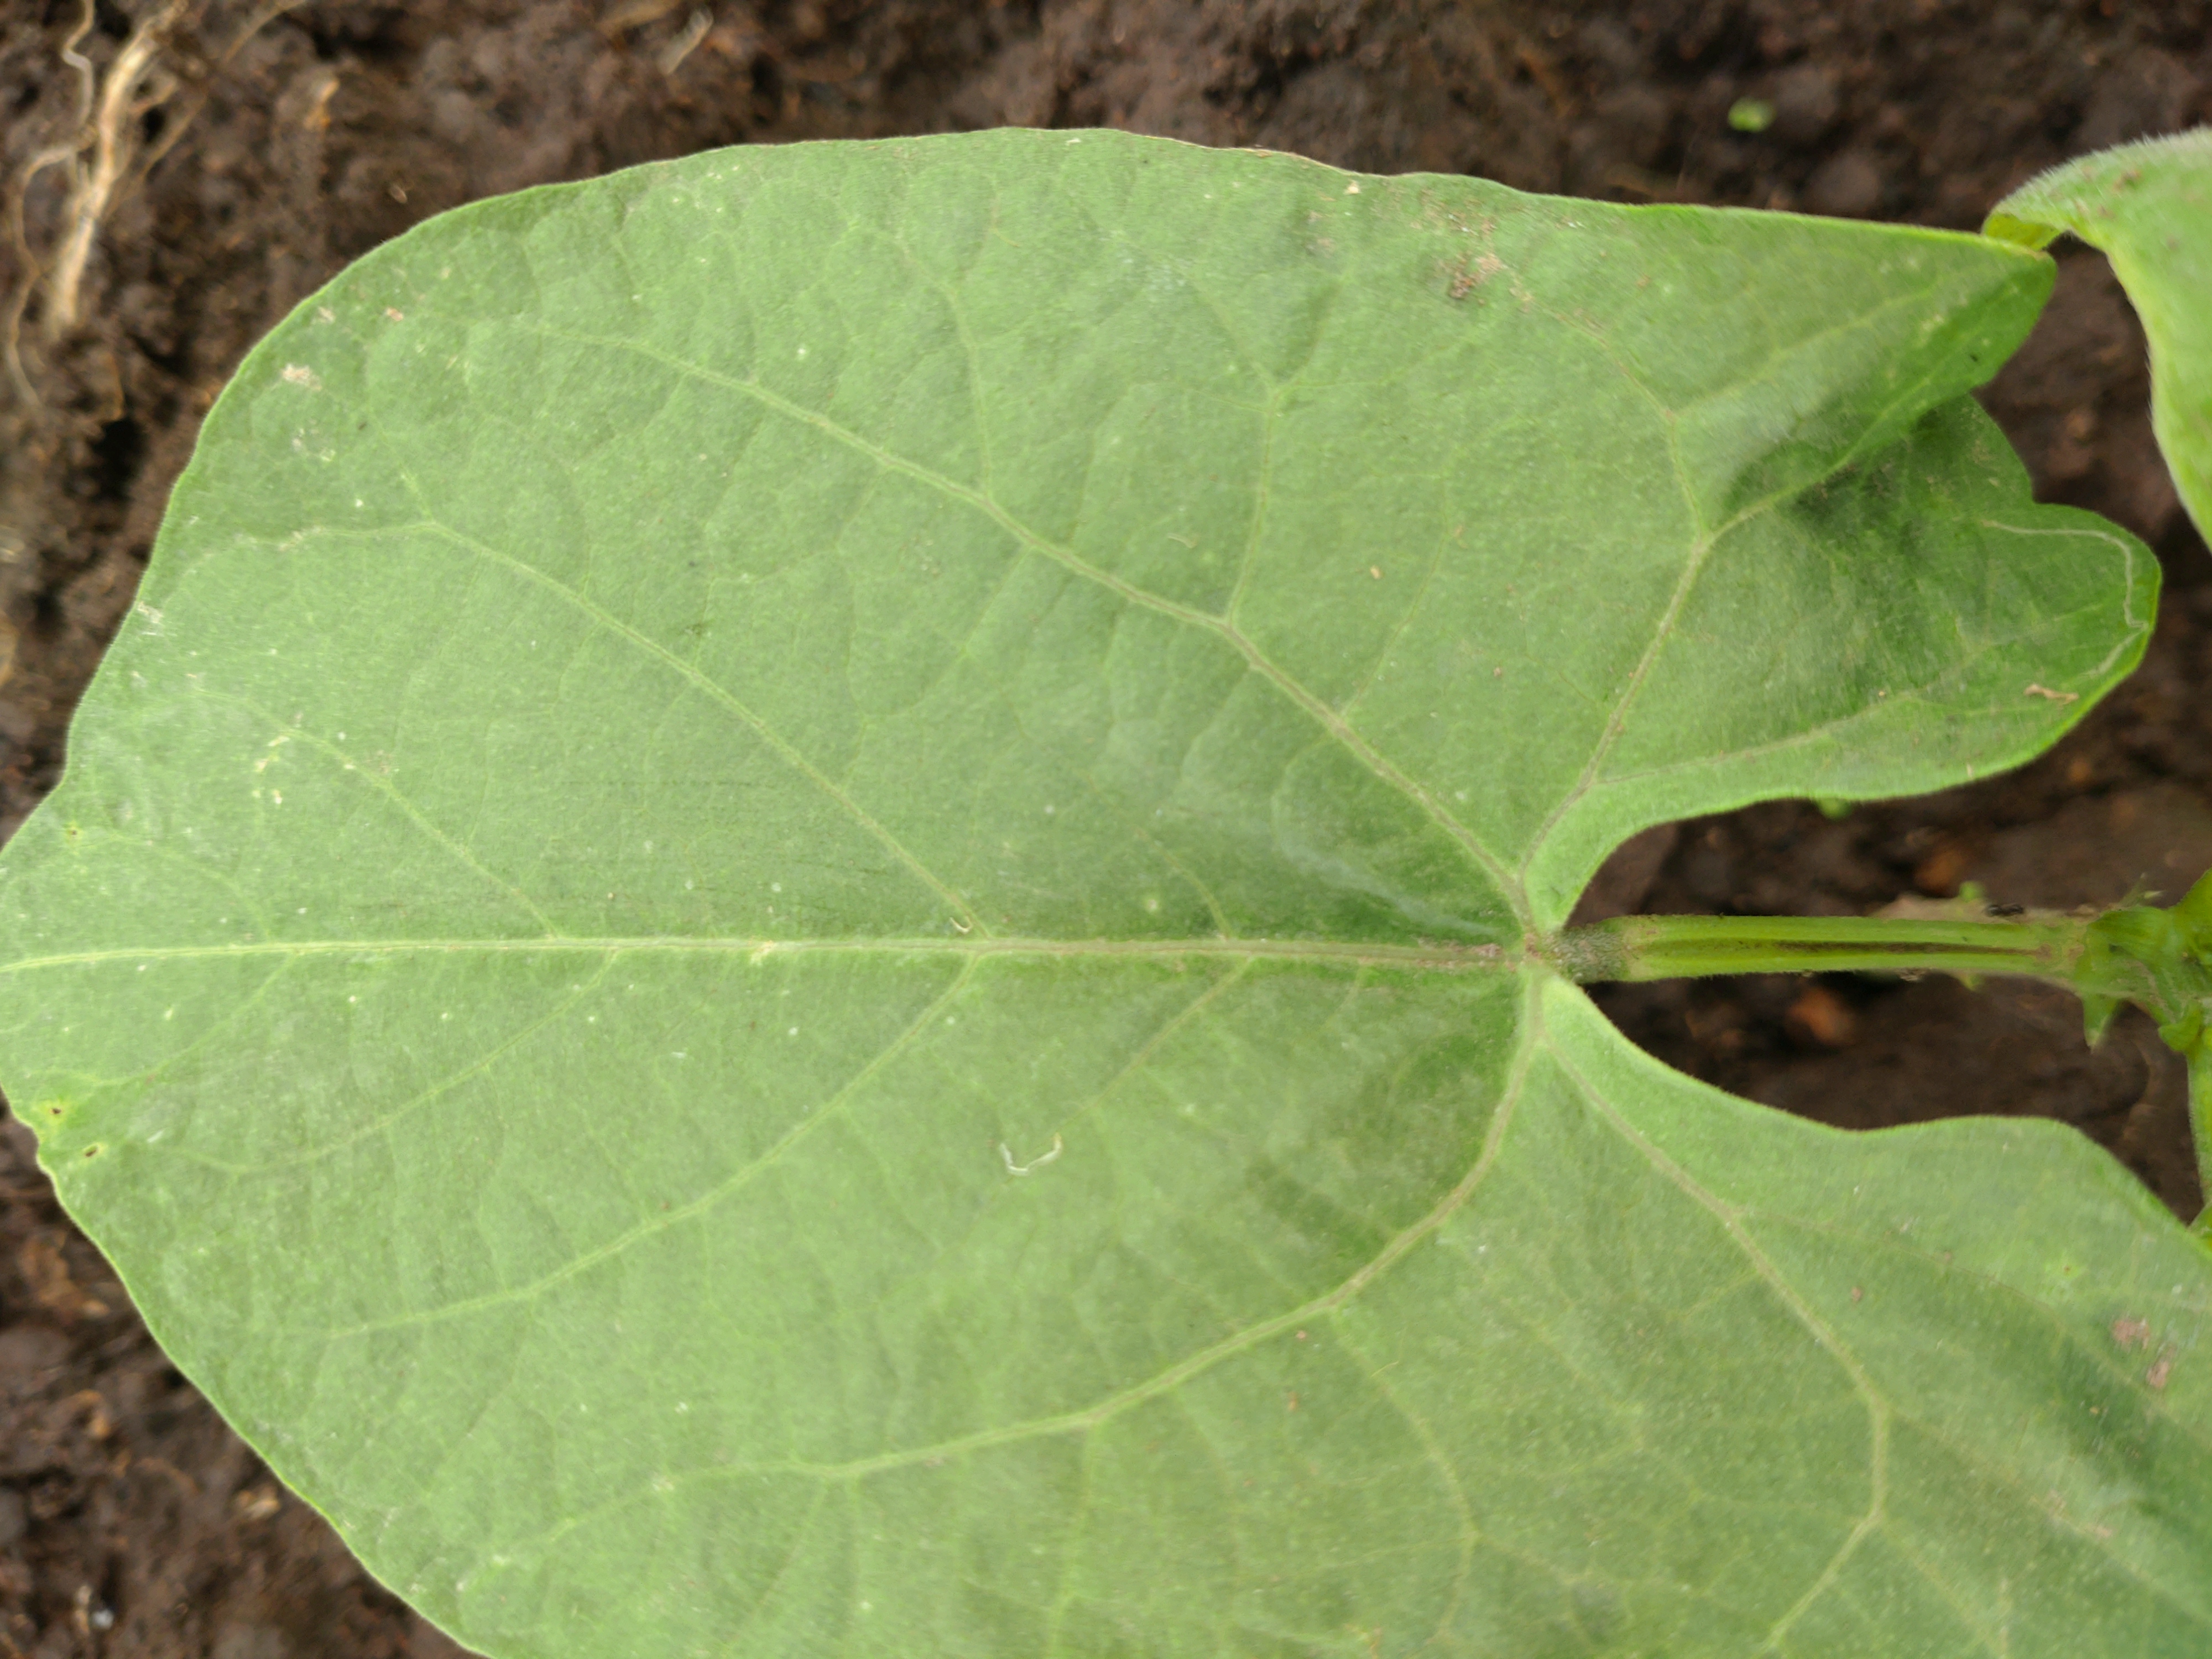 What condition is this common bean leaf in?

healthy
